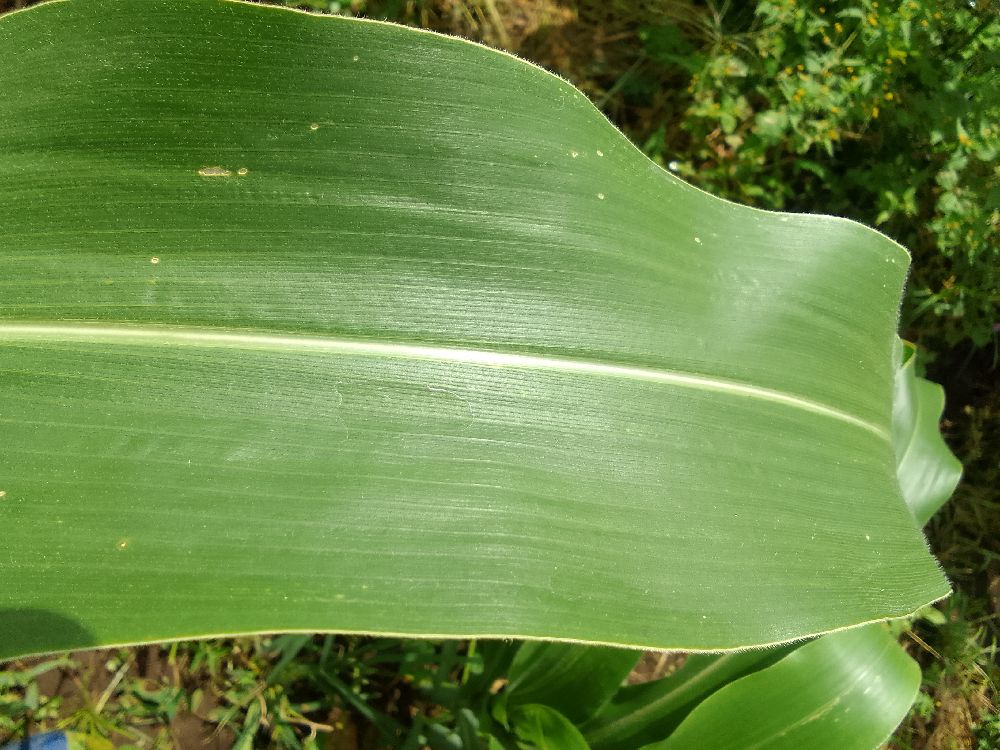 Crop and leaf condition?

maize, healthy
